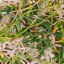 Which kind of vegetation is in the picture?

grass
